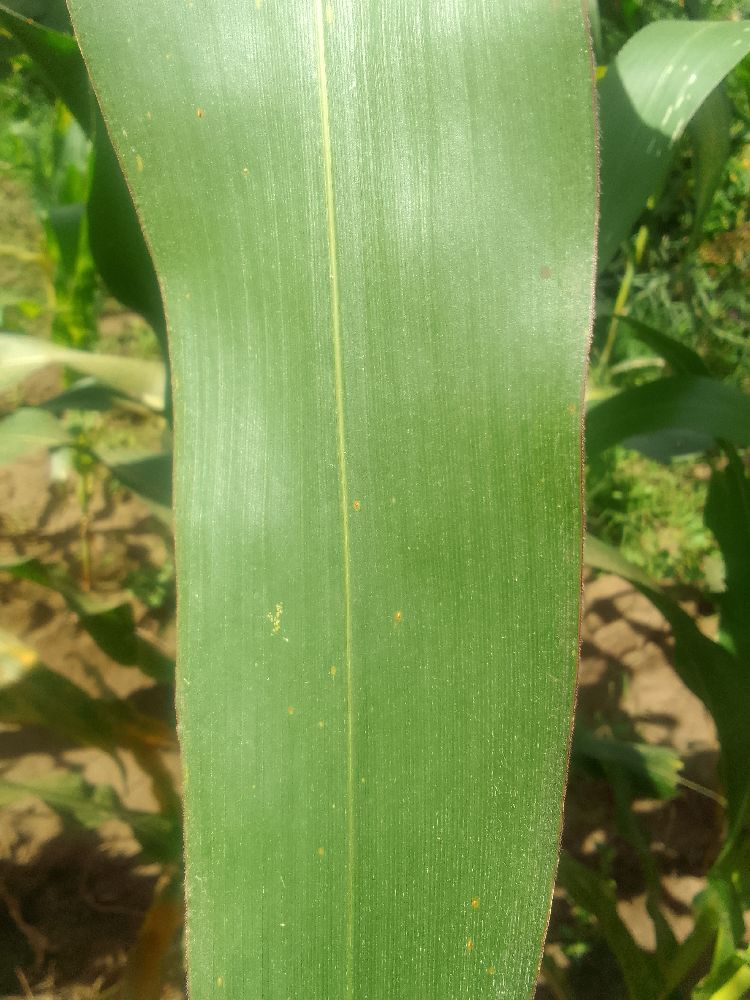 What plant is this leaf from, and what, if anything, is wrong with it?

maize, healthy
